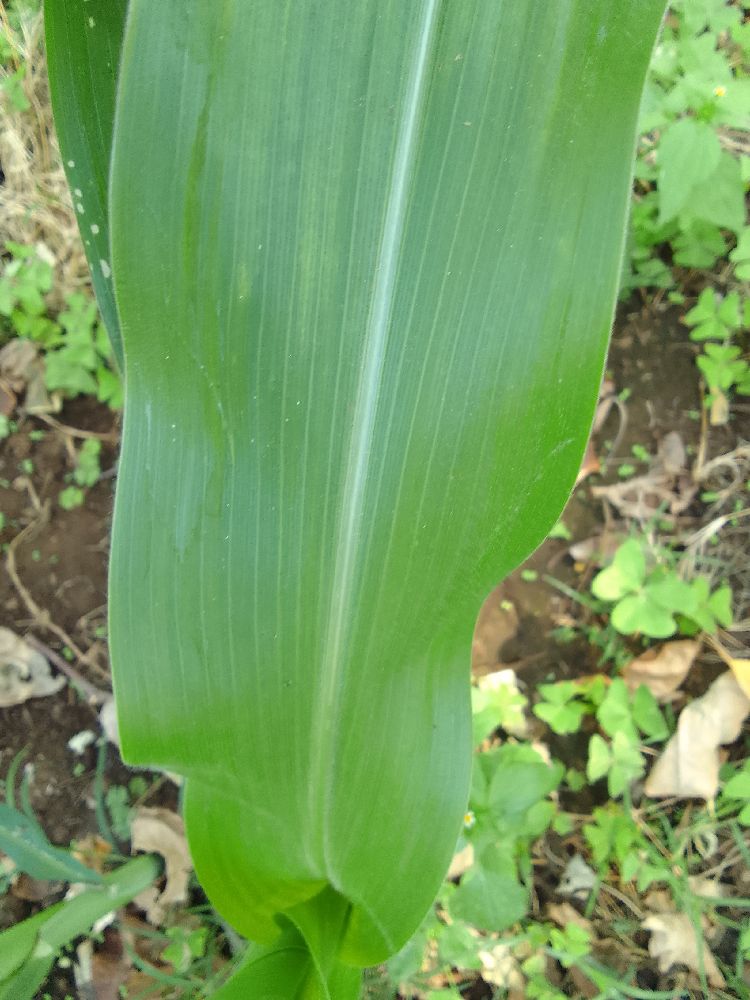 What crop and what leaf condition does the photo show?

maize, healthy
